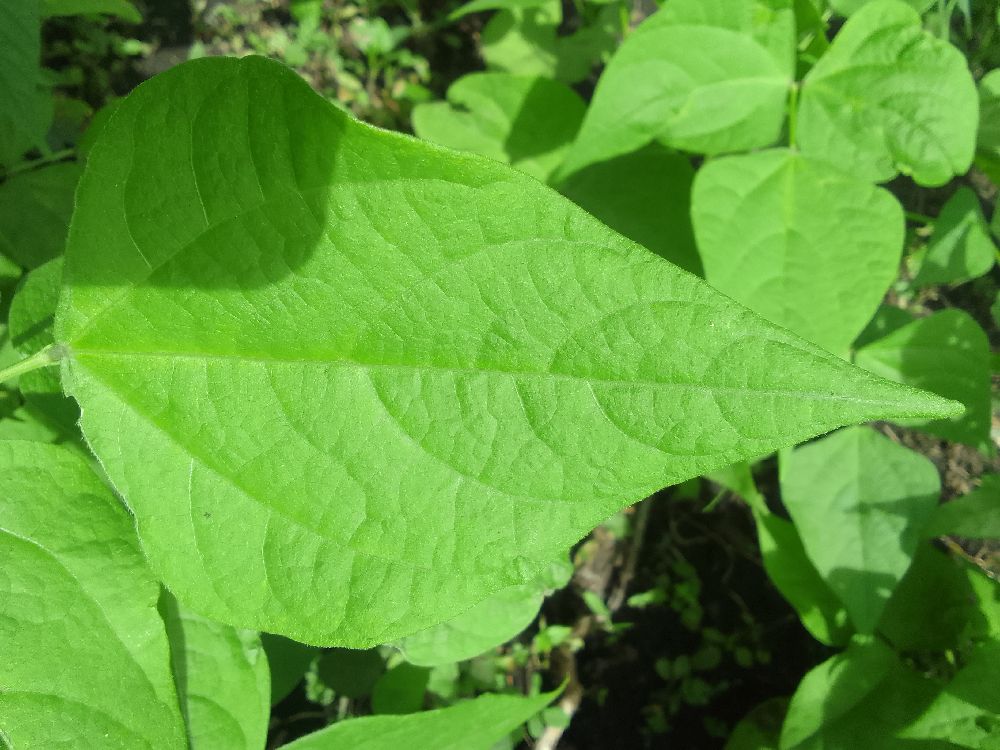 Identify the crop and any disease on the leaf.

common bean, healthy
